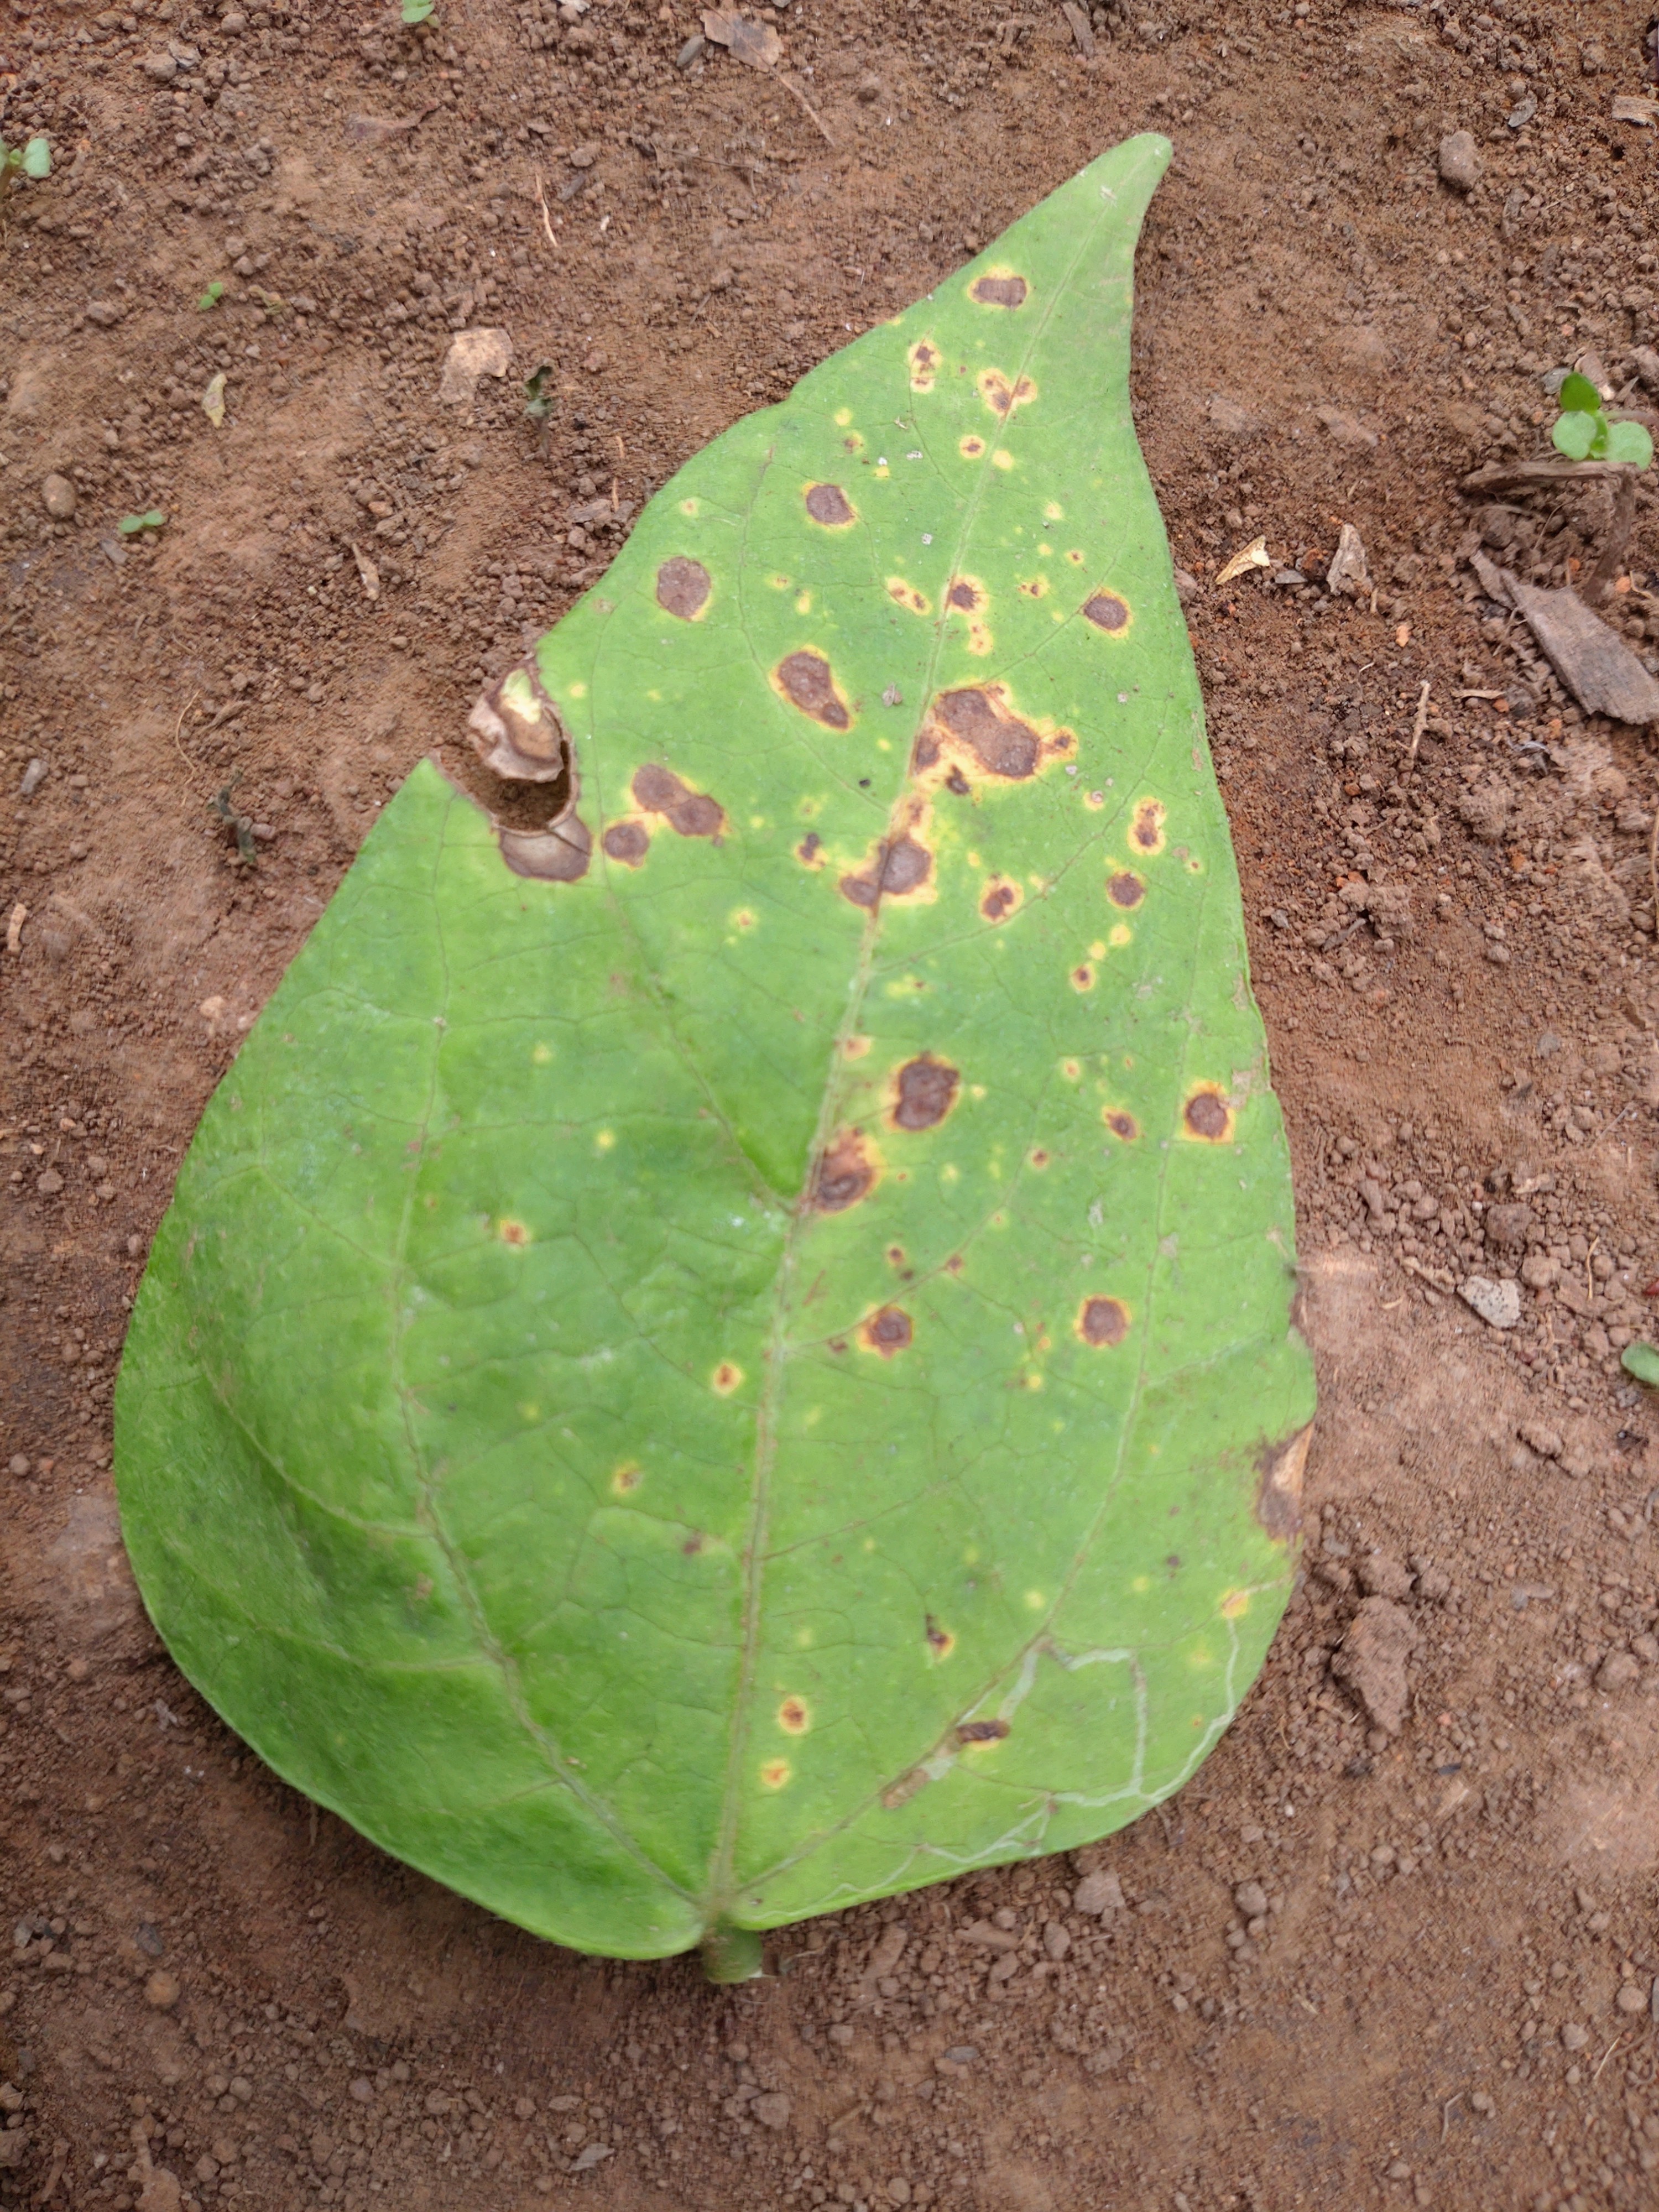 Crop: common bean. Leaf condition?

rust
